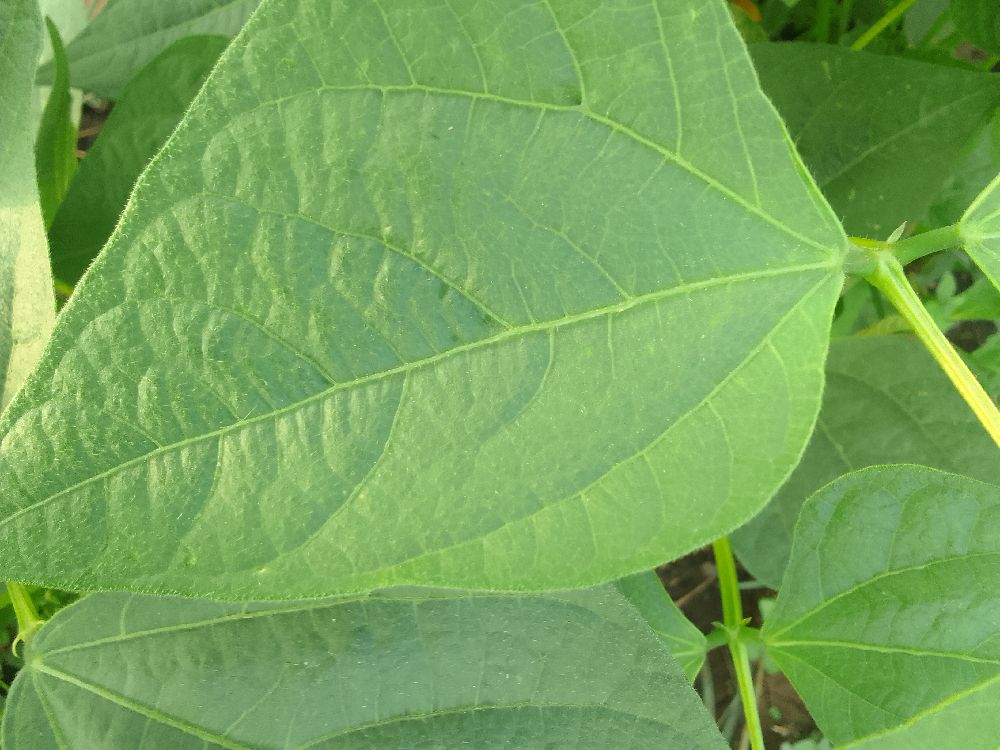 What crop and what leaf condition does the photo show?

common bean, healthy
